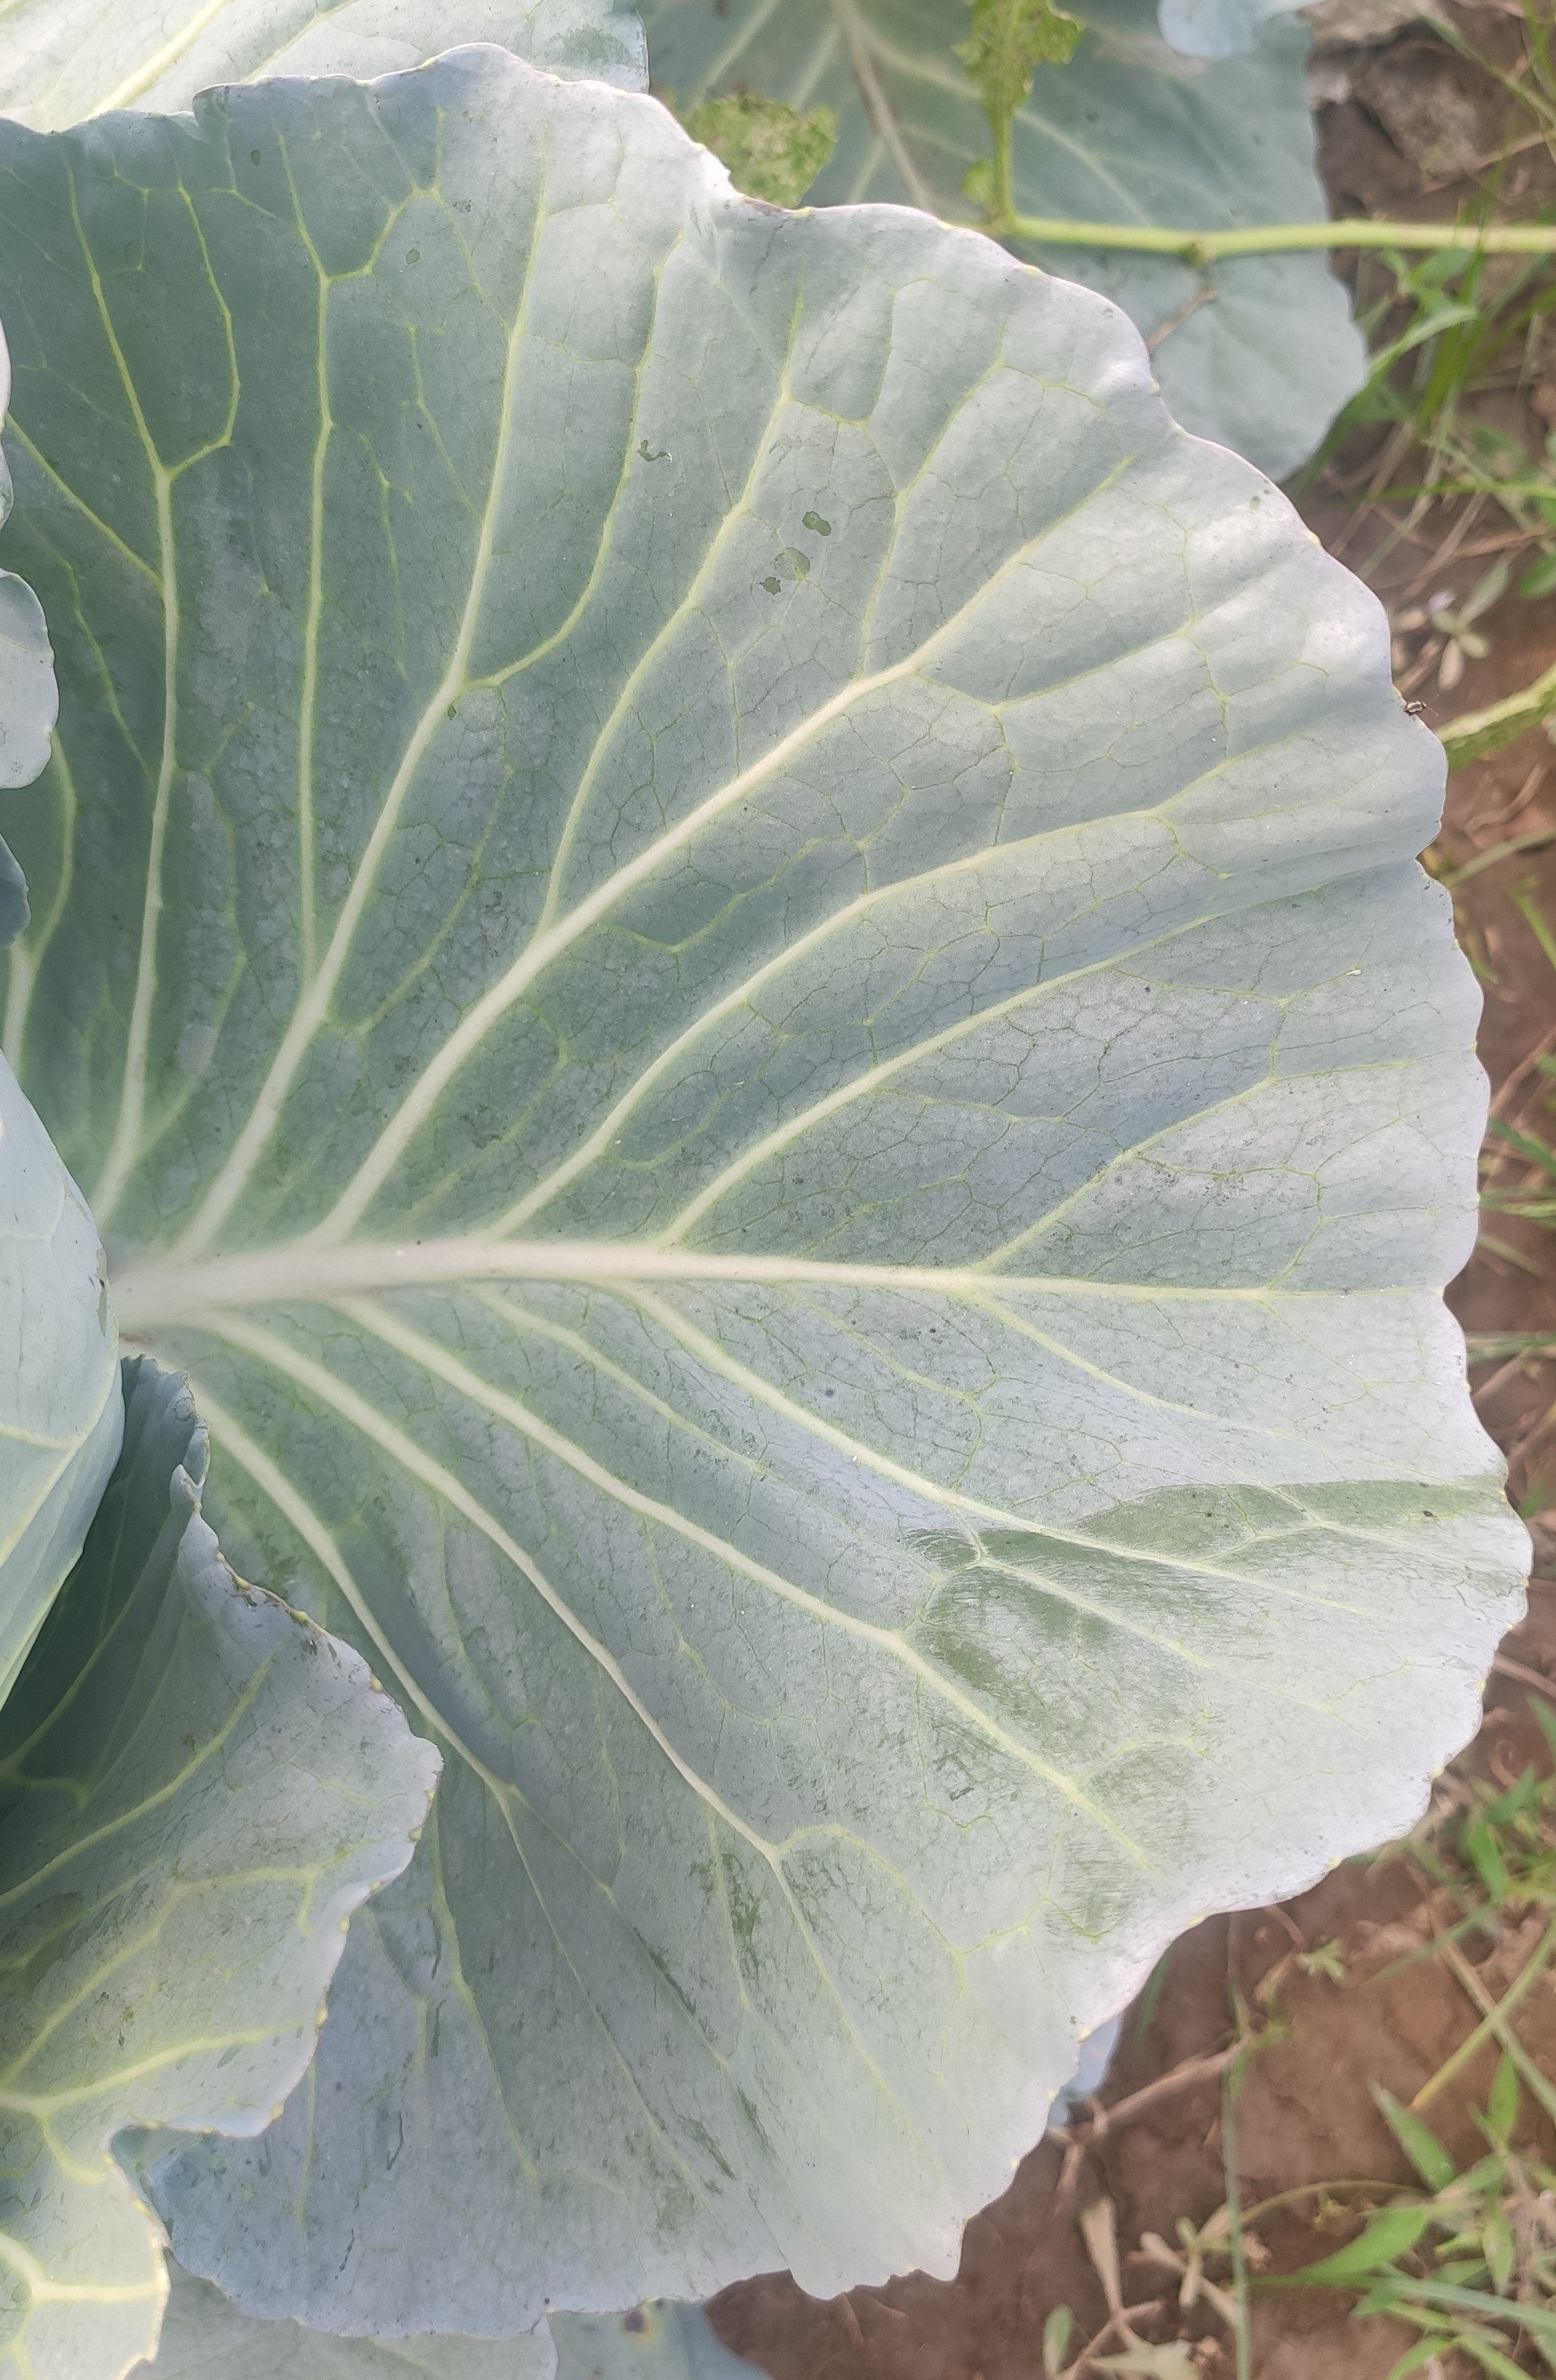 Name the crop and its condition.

cabbage, healthy
